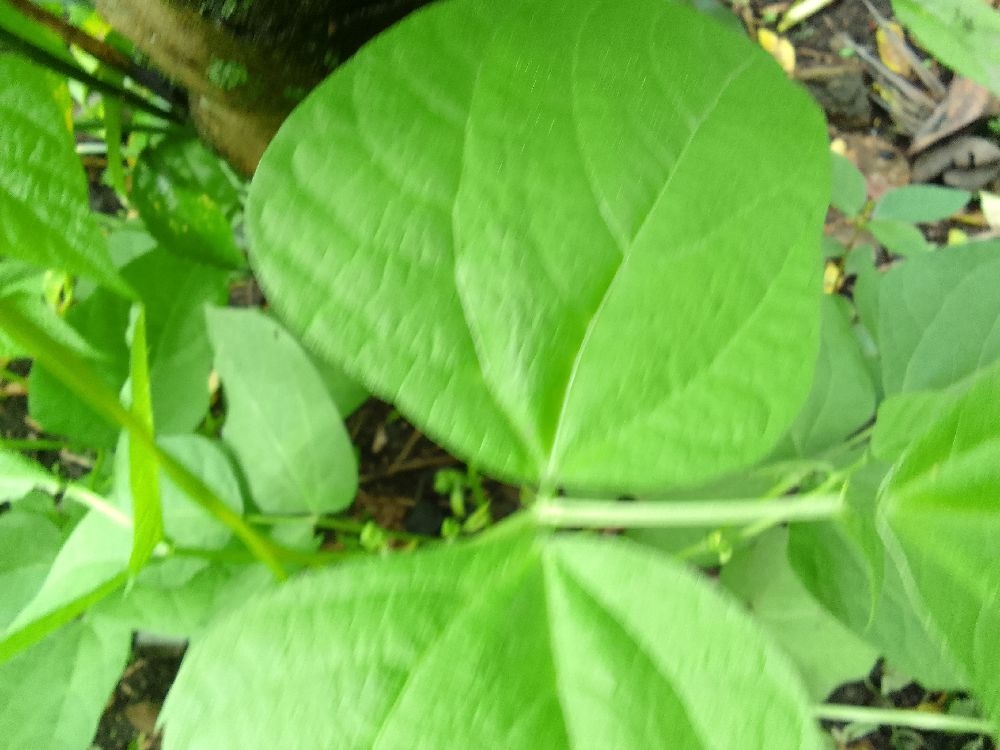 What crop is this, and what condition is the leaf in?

common bean, healthy
